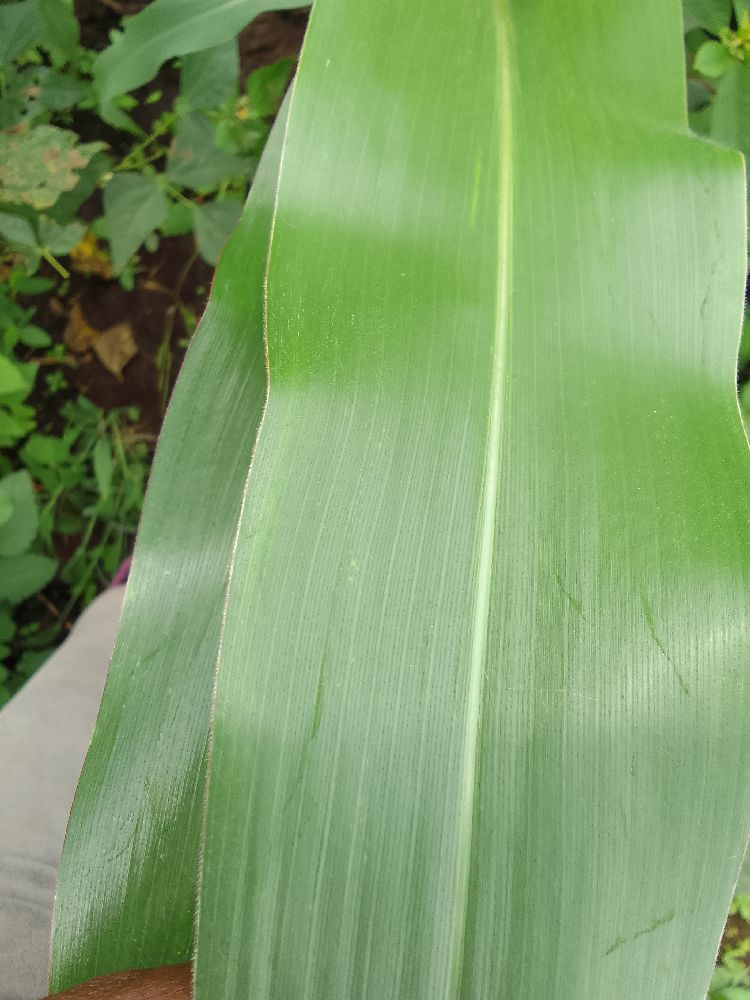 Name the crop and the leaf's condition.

maize, healthy
